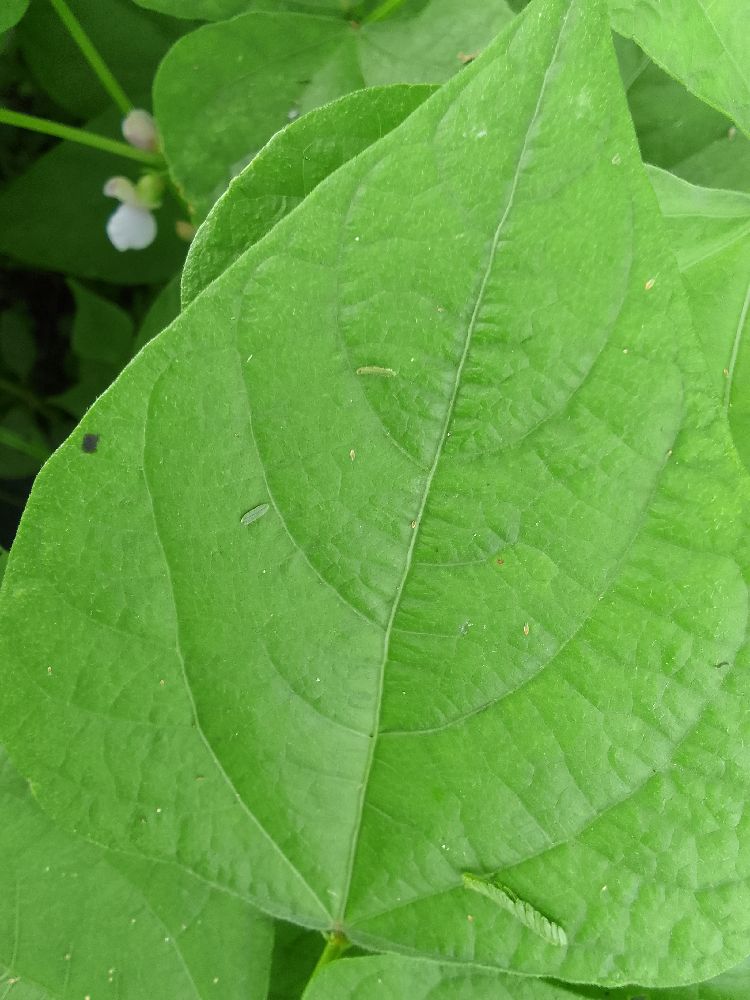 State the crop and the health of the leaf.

common bean, healthy
